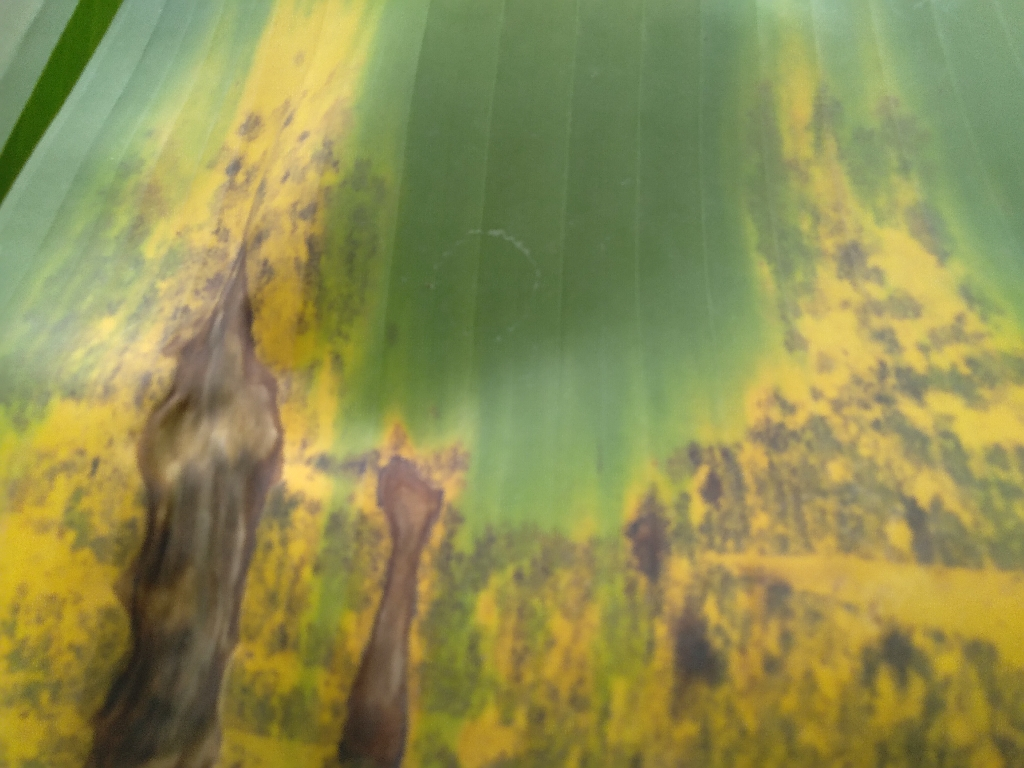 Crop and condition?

banana, black sigatoka
